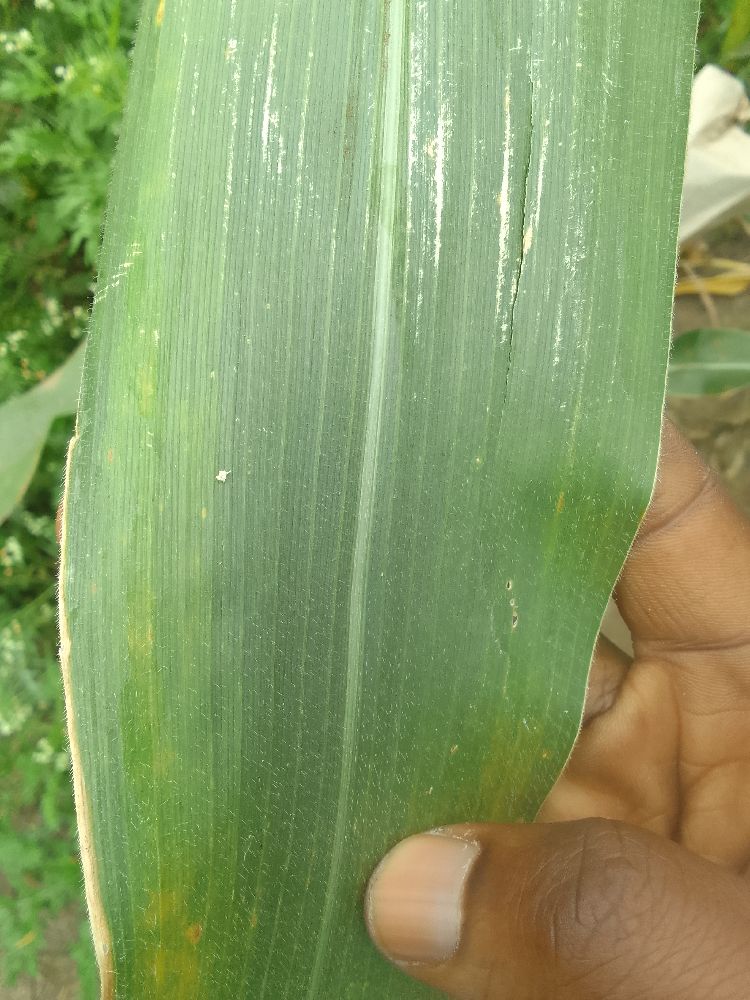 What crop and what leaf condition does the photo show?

maize, healthy
